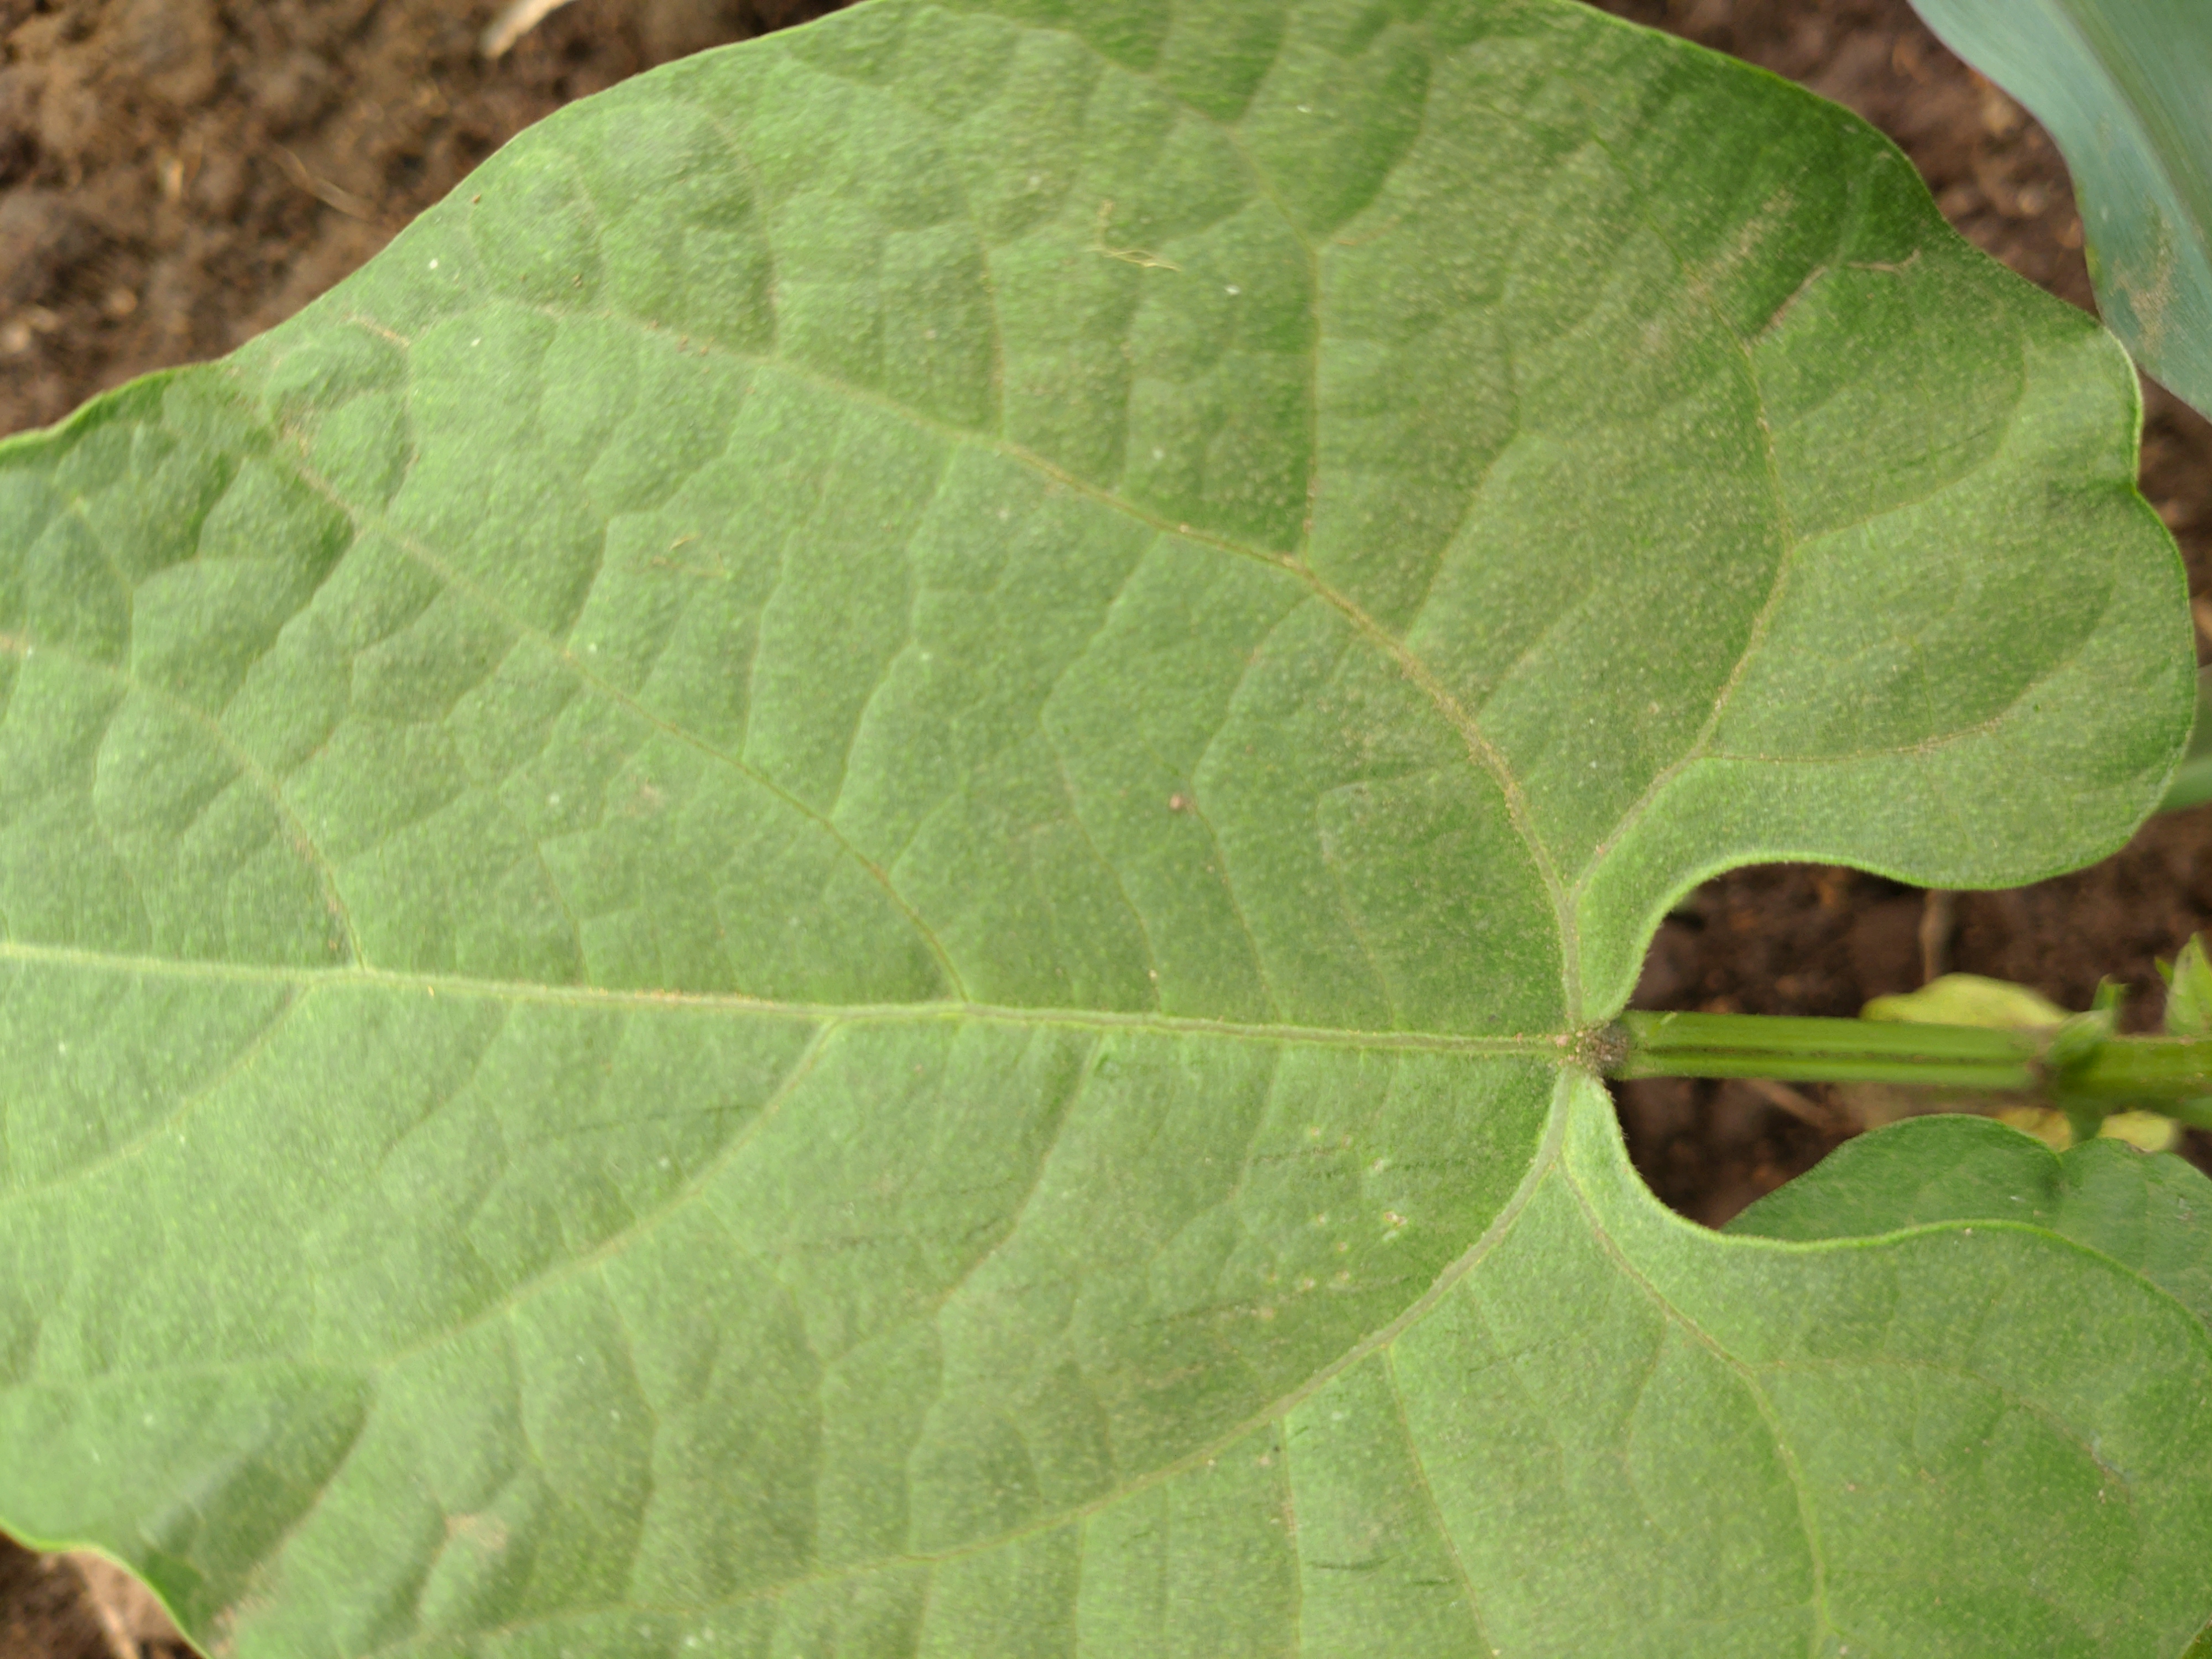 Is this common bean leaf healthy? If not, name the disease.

healthy
